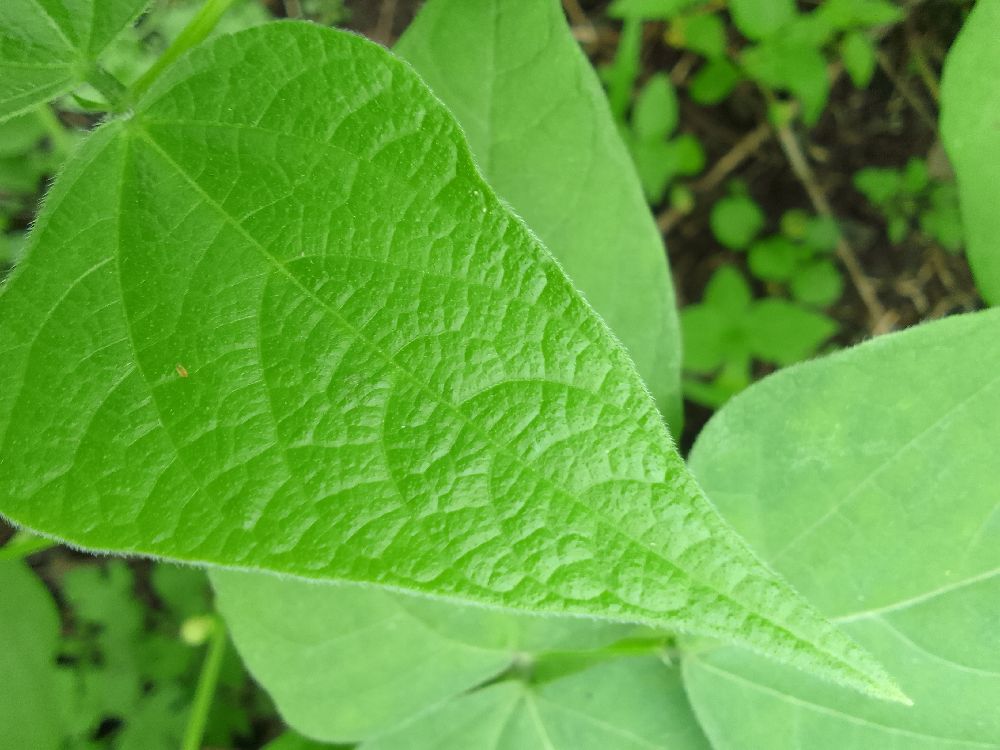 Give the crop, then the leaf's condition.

common bean, healthy
